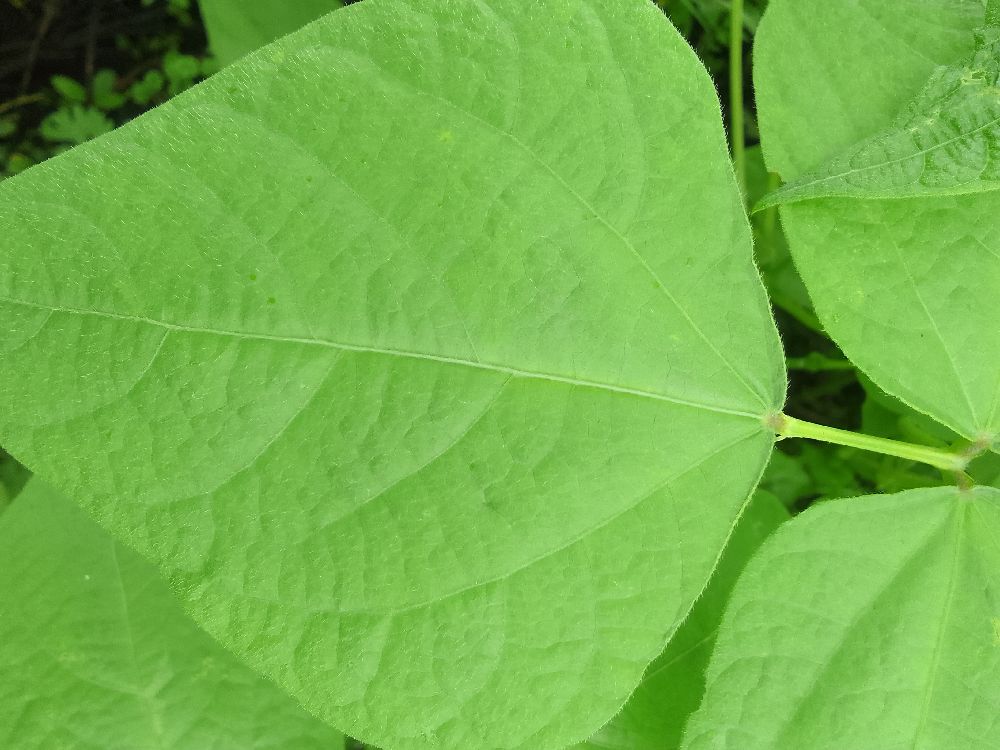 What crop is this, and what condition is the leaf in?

common bean, healthy
